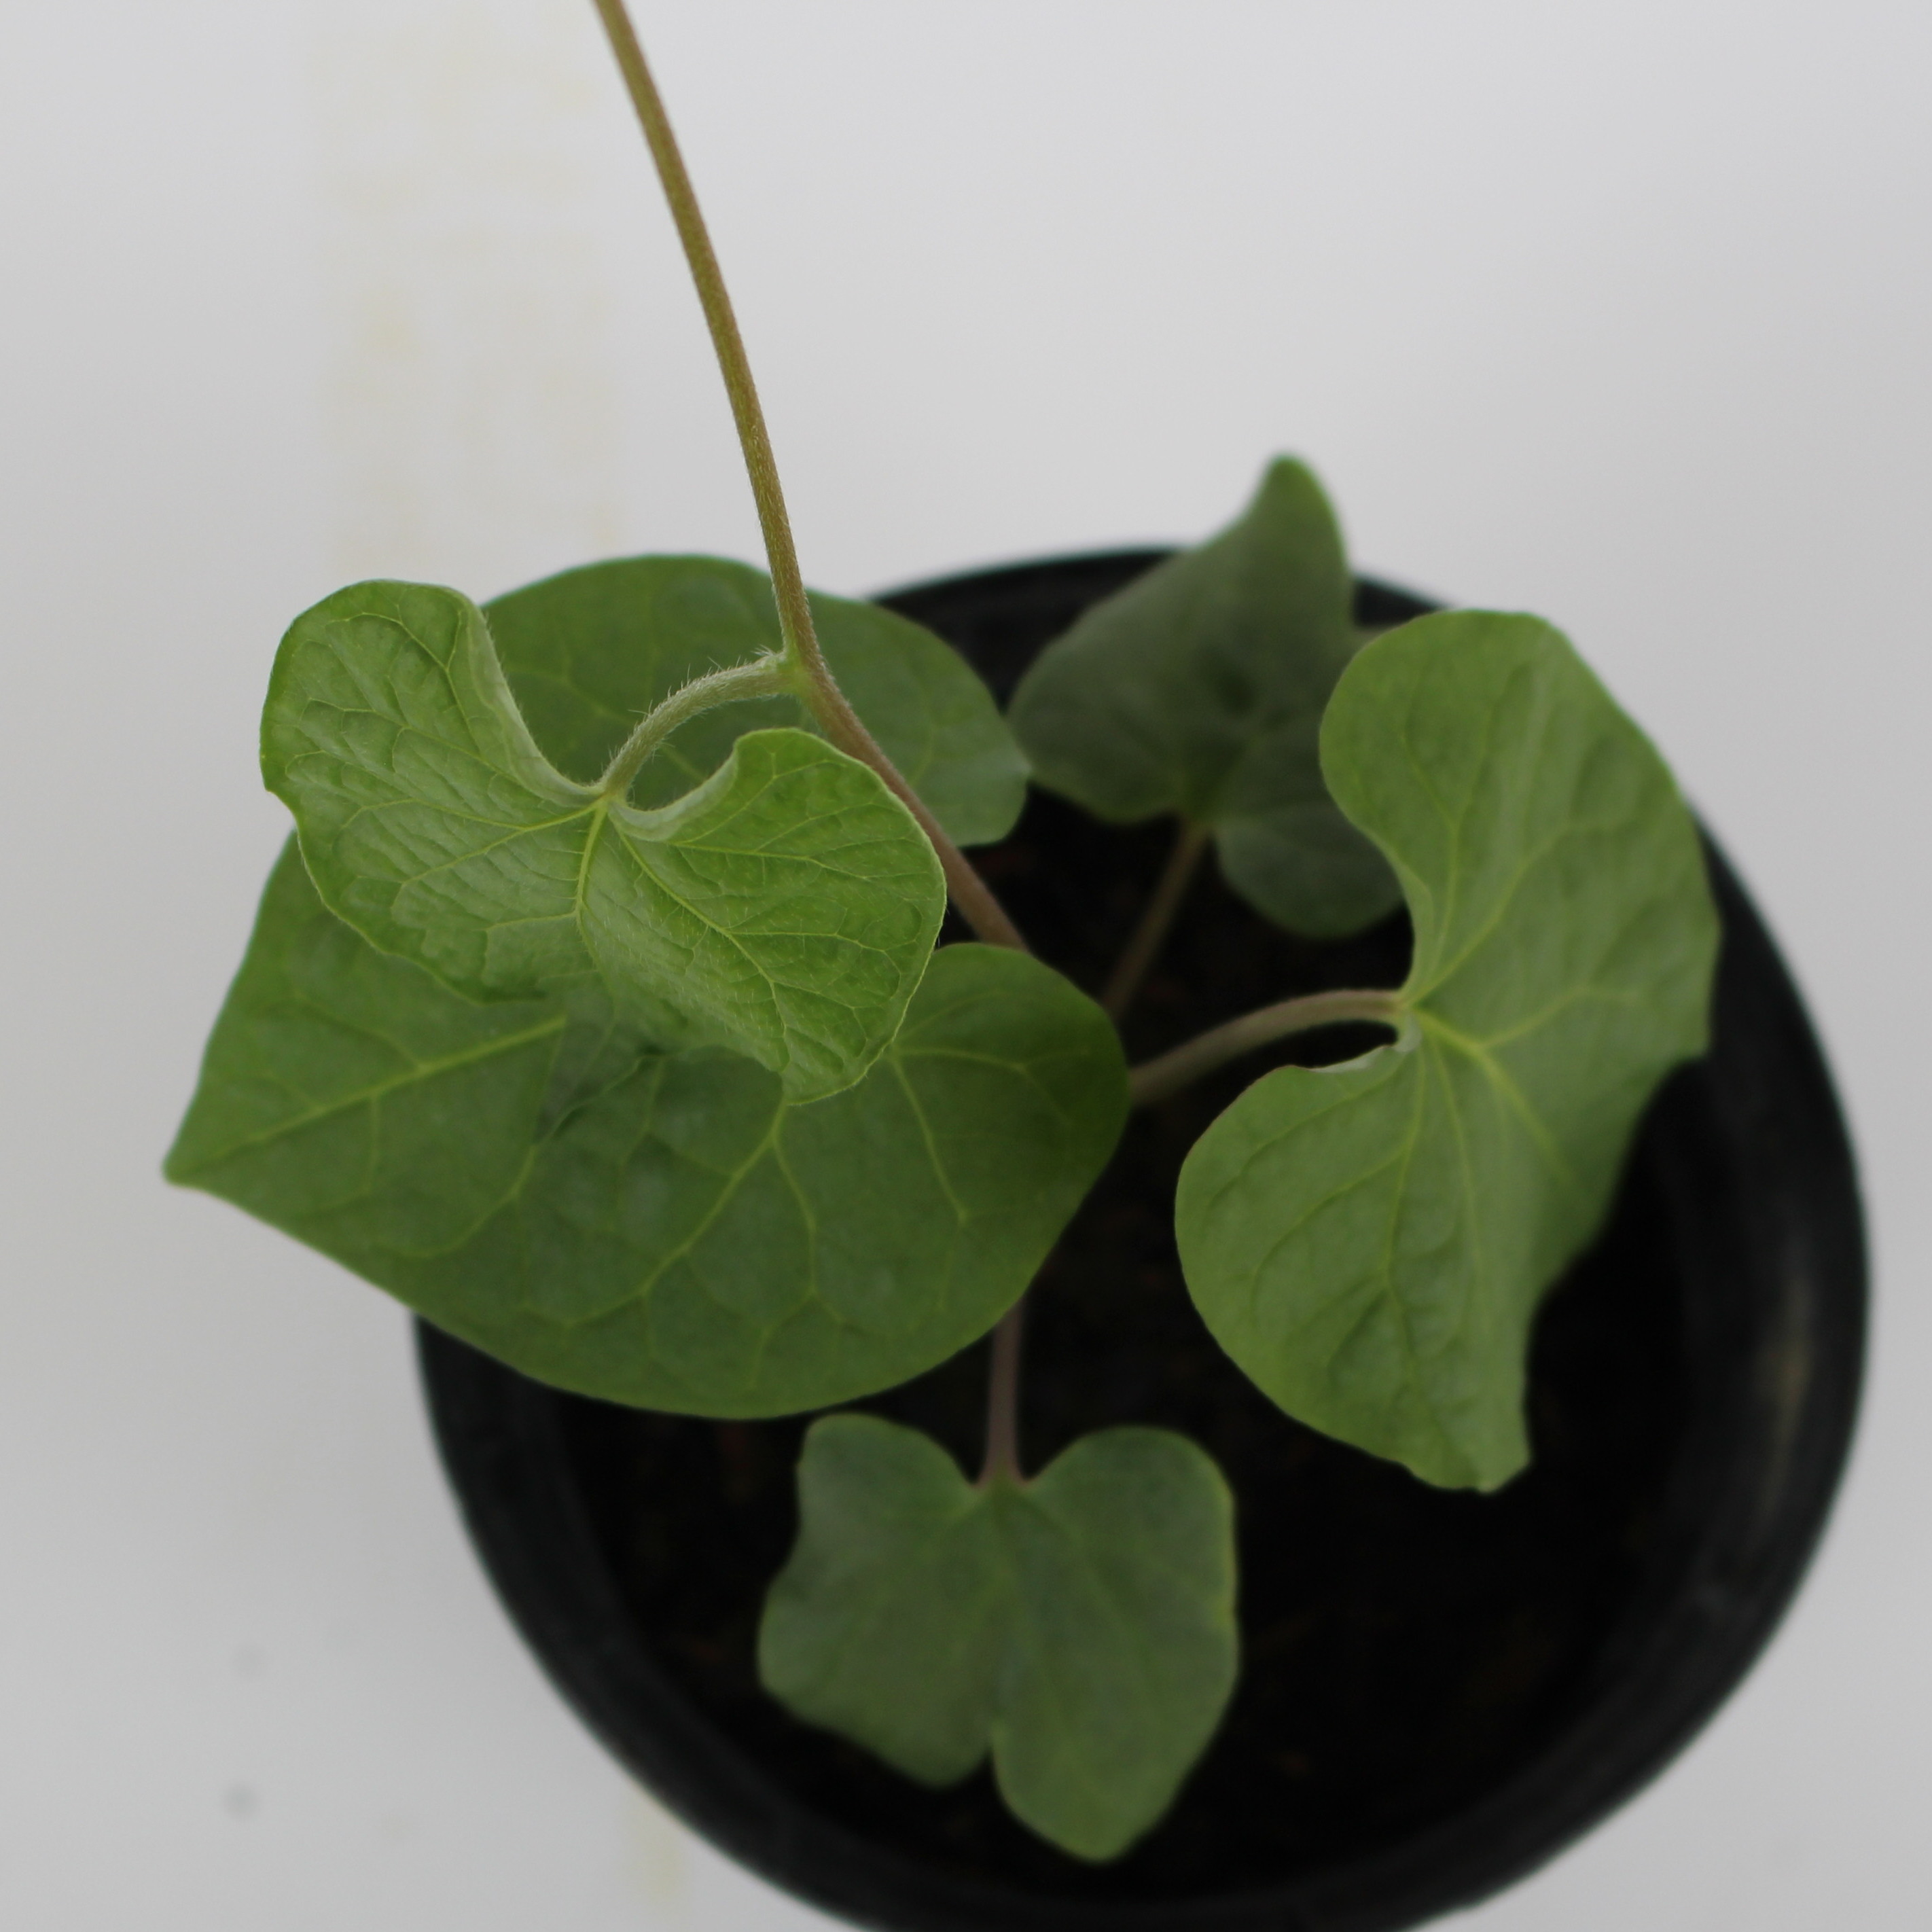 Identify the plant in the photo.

Convolvulus arvensis
